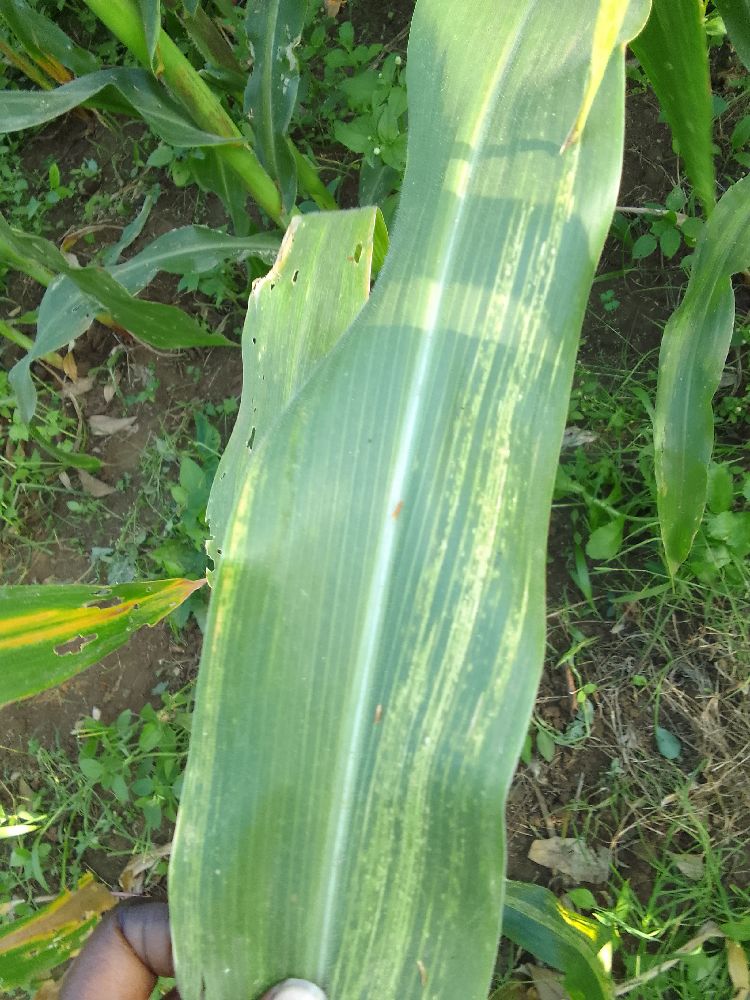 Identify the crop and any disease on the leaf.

maize, maize lethal necrosis
